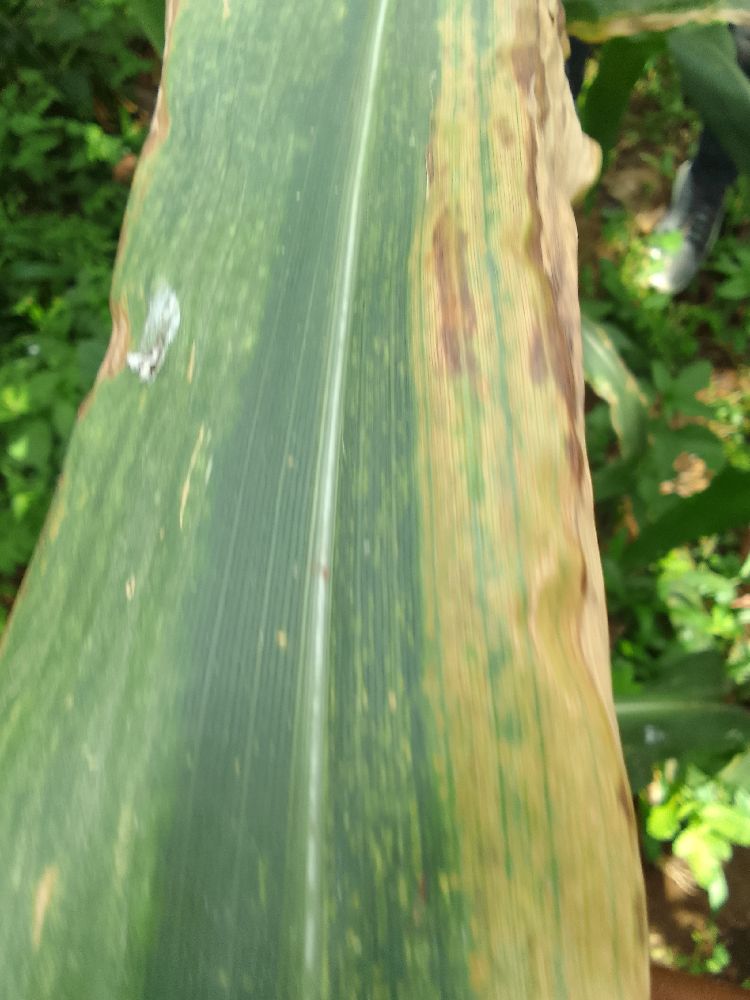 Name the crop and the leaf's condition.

maize, maize lethal necrosis
